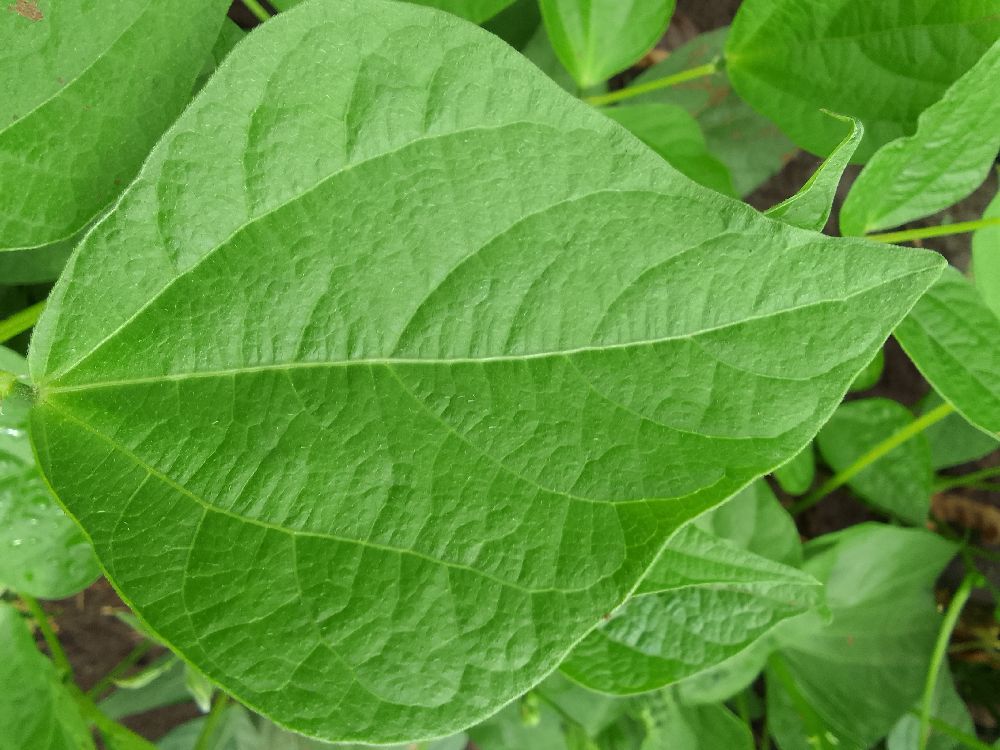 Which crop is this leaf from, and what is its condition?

common bean, healthy
